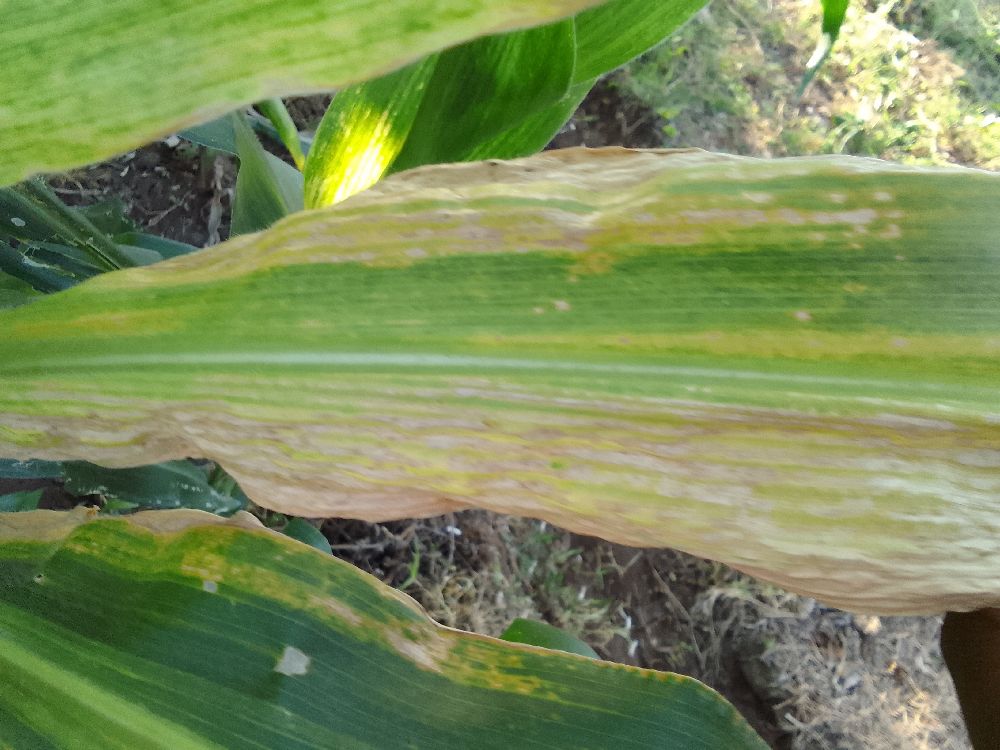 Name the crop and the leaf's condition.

maize, maize lethal necrosis
